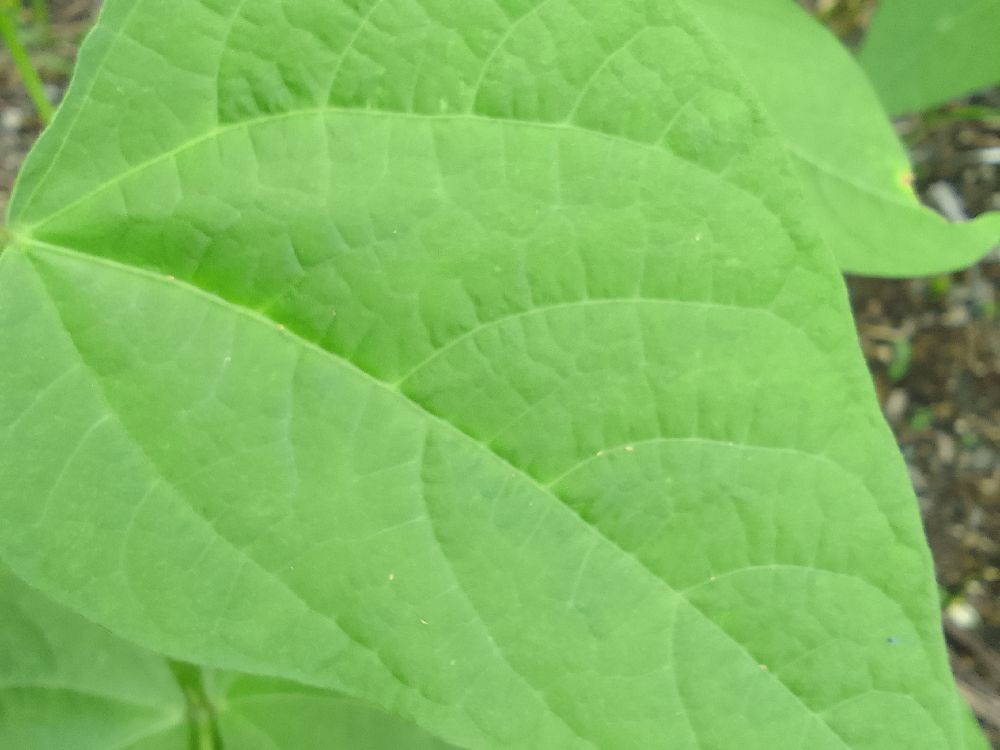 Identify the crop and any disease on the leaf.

common bean, healthy
